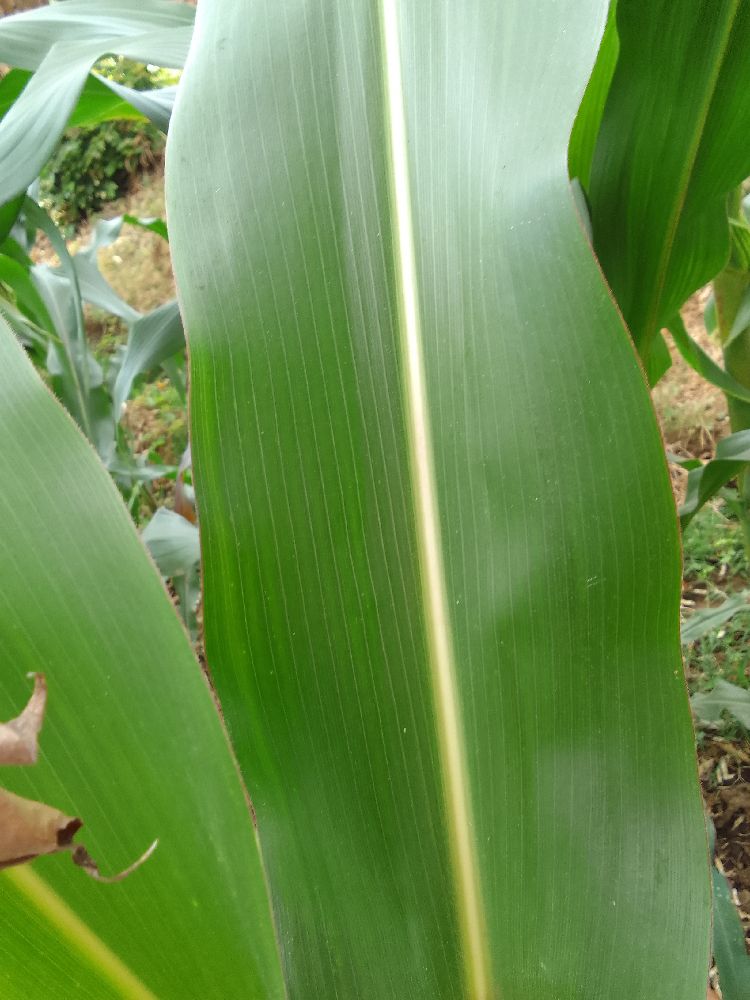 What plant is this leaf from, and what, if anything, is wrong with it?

maize, healthy
